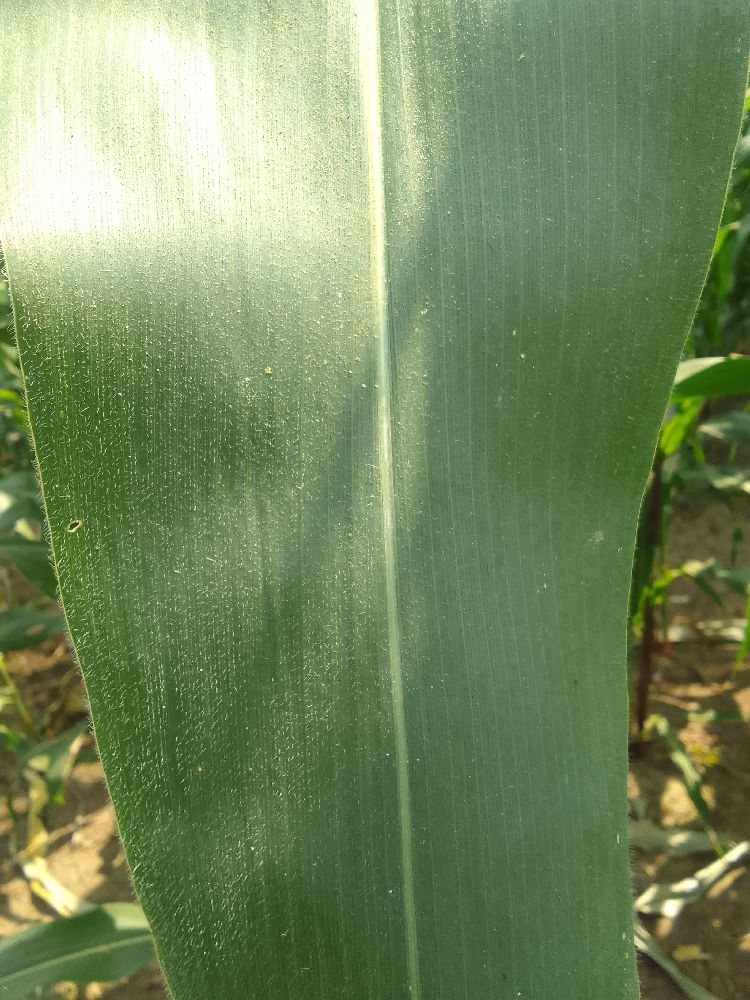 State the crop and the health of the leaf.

maize, healthy
